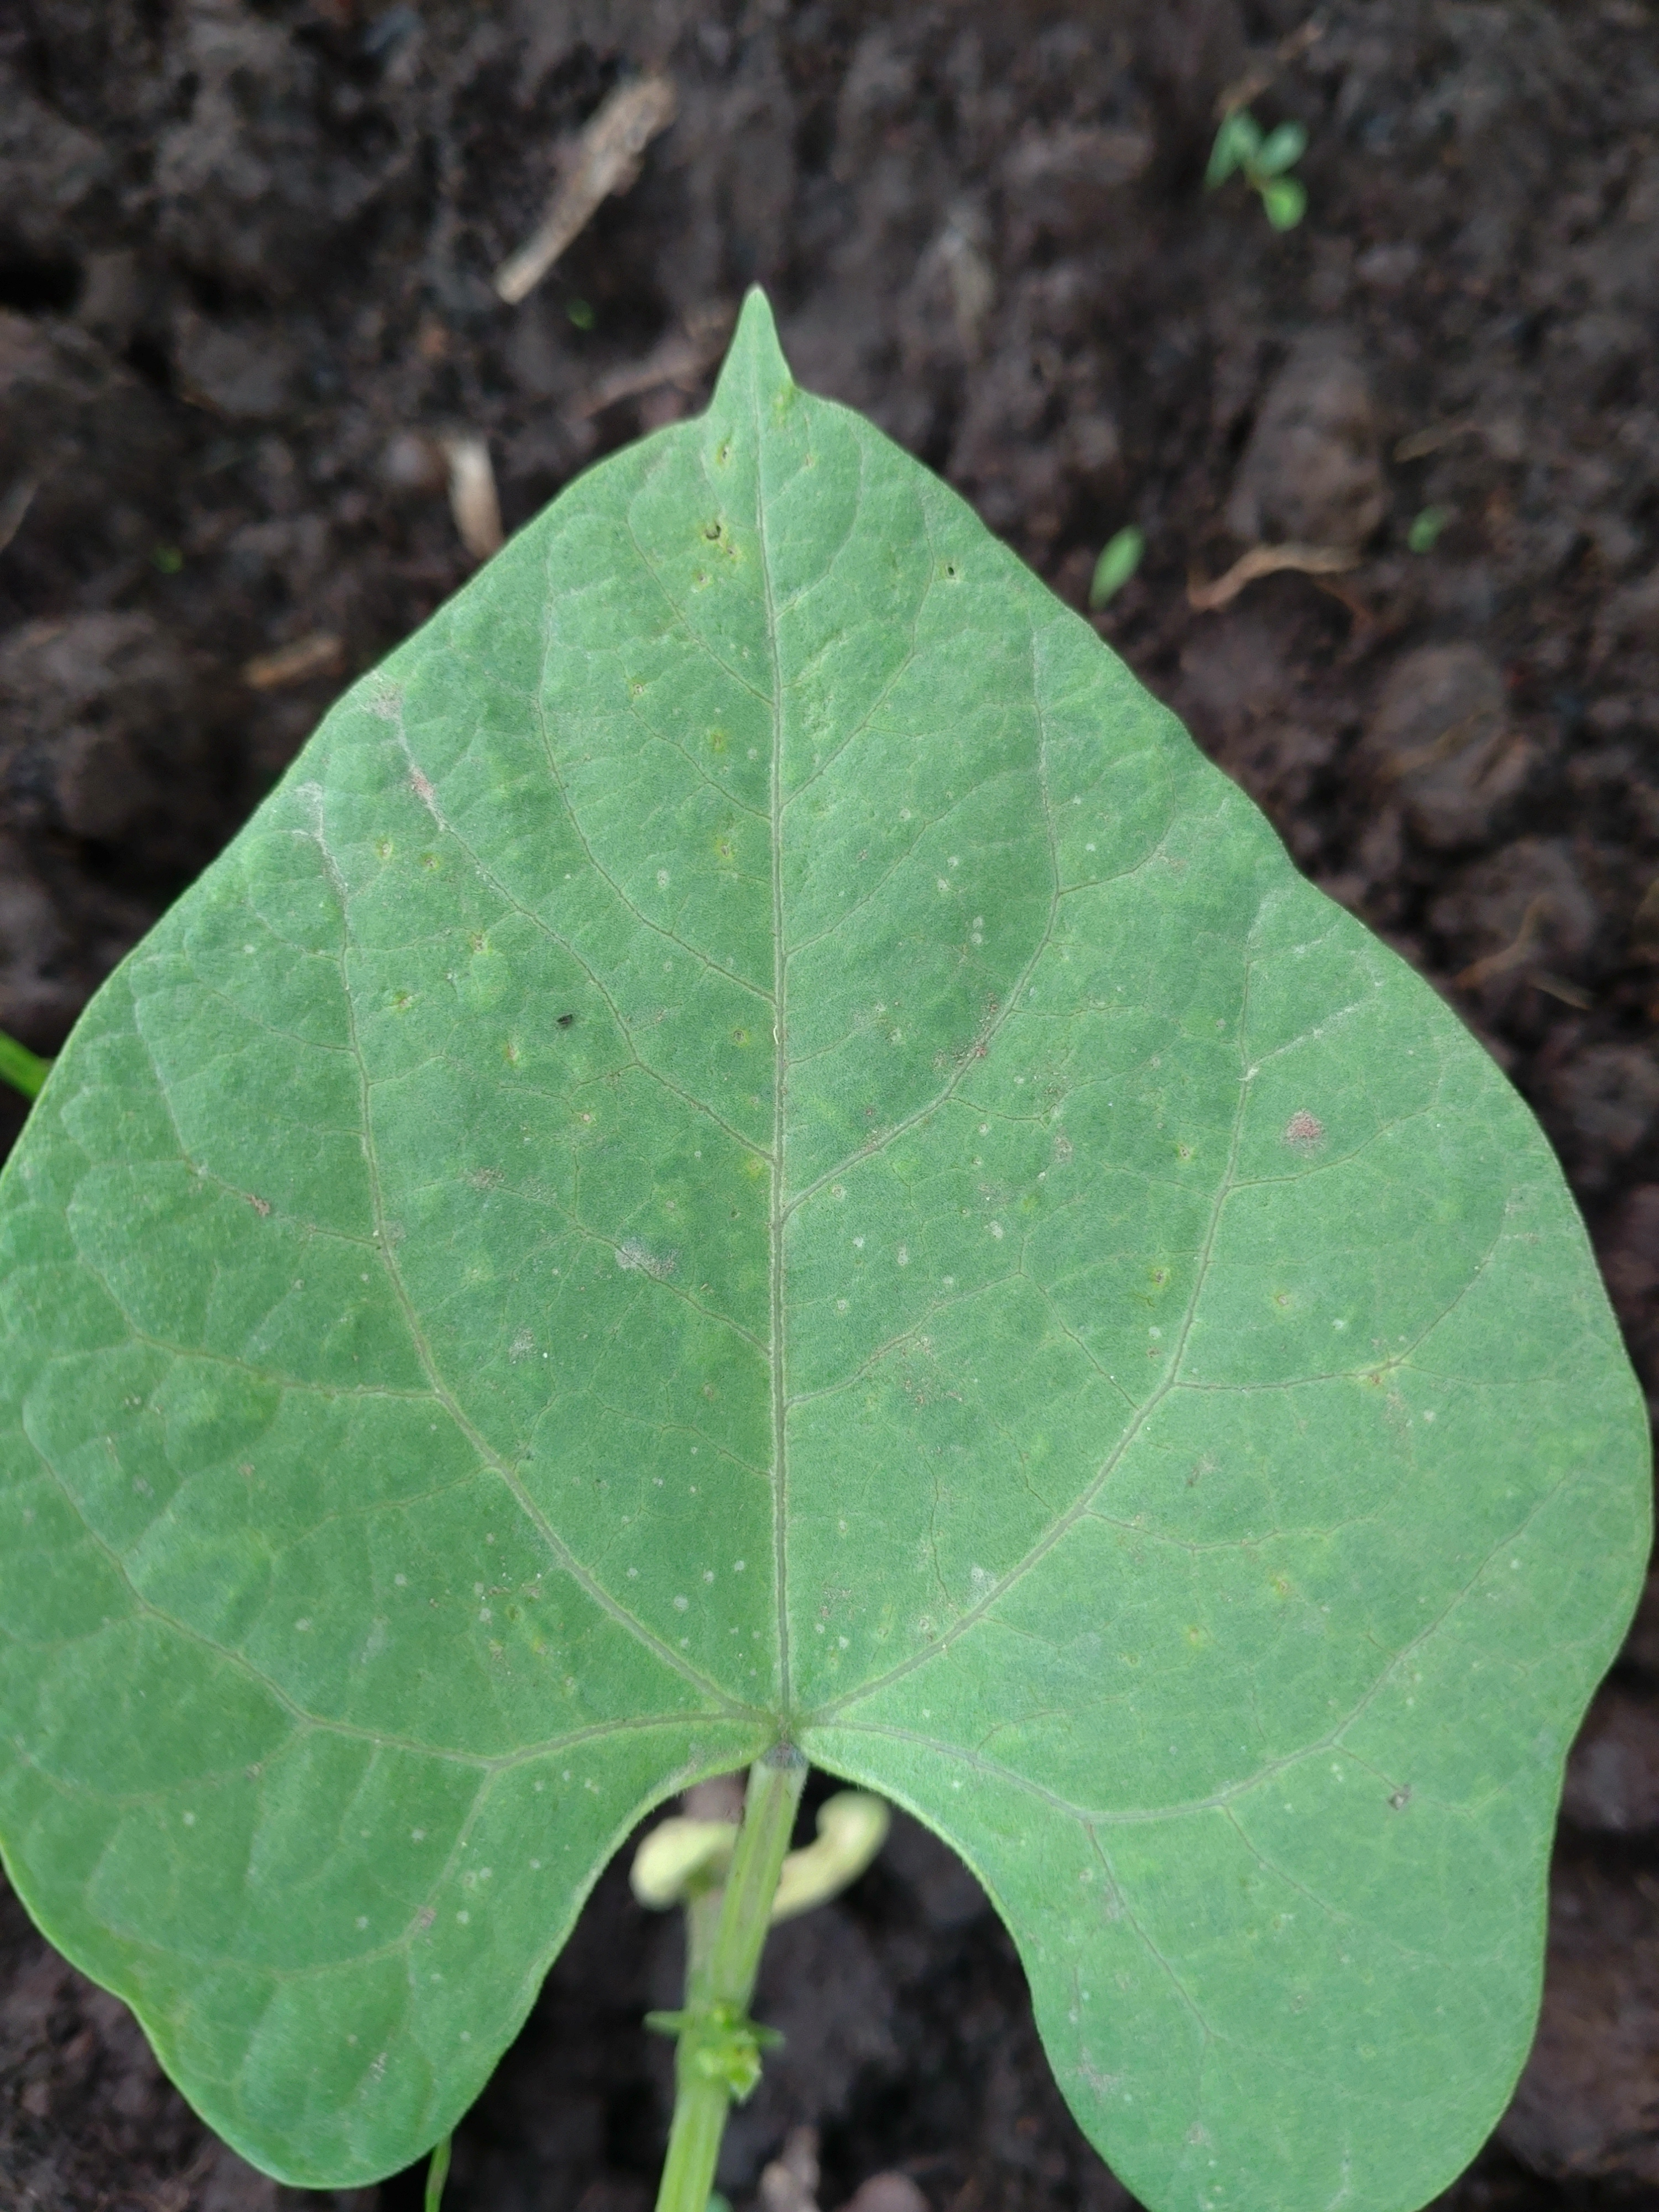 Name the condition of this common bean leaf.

healthy
